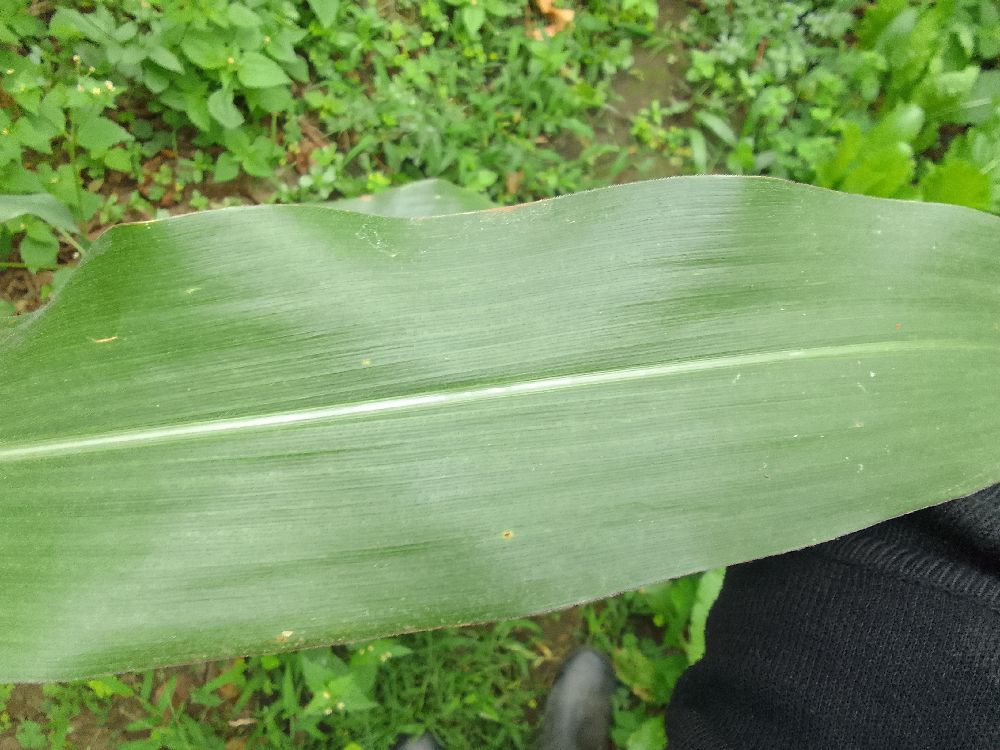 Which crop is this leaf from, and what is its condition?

maize, healthy
